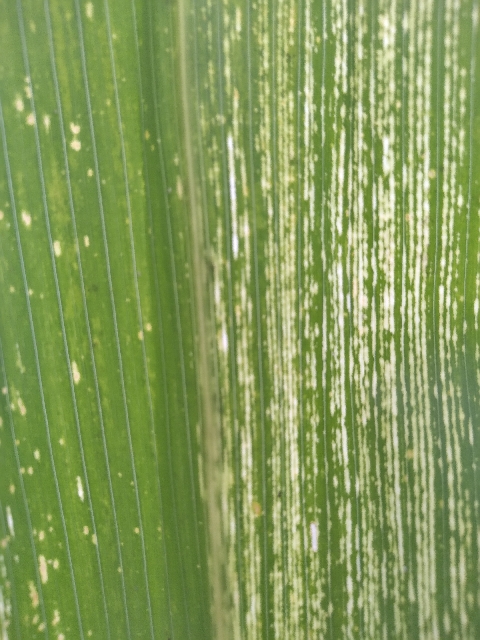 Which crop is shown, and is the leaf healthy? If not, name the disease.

maize, maize streak virus
